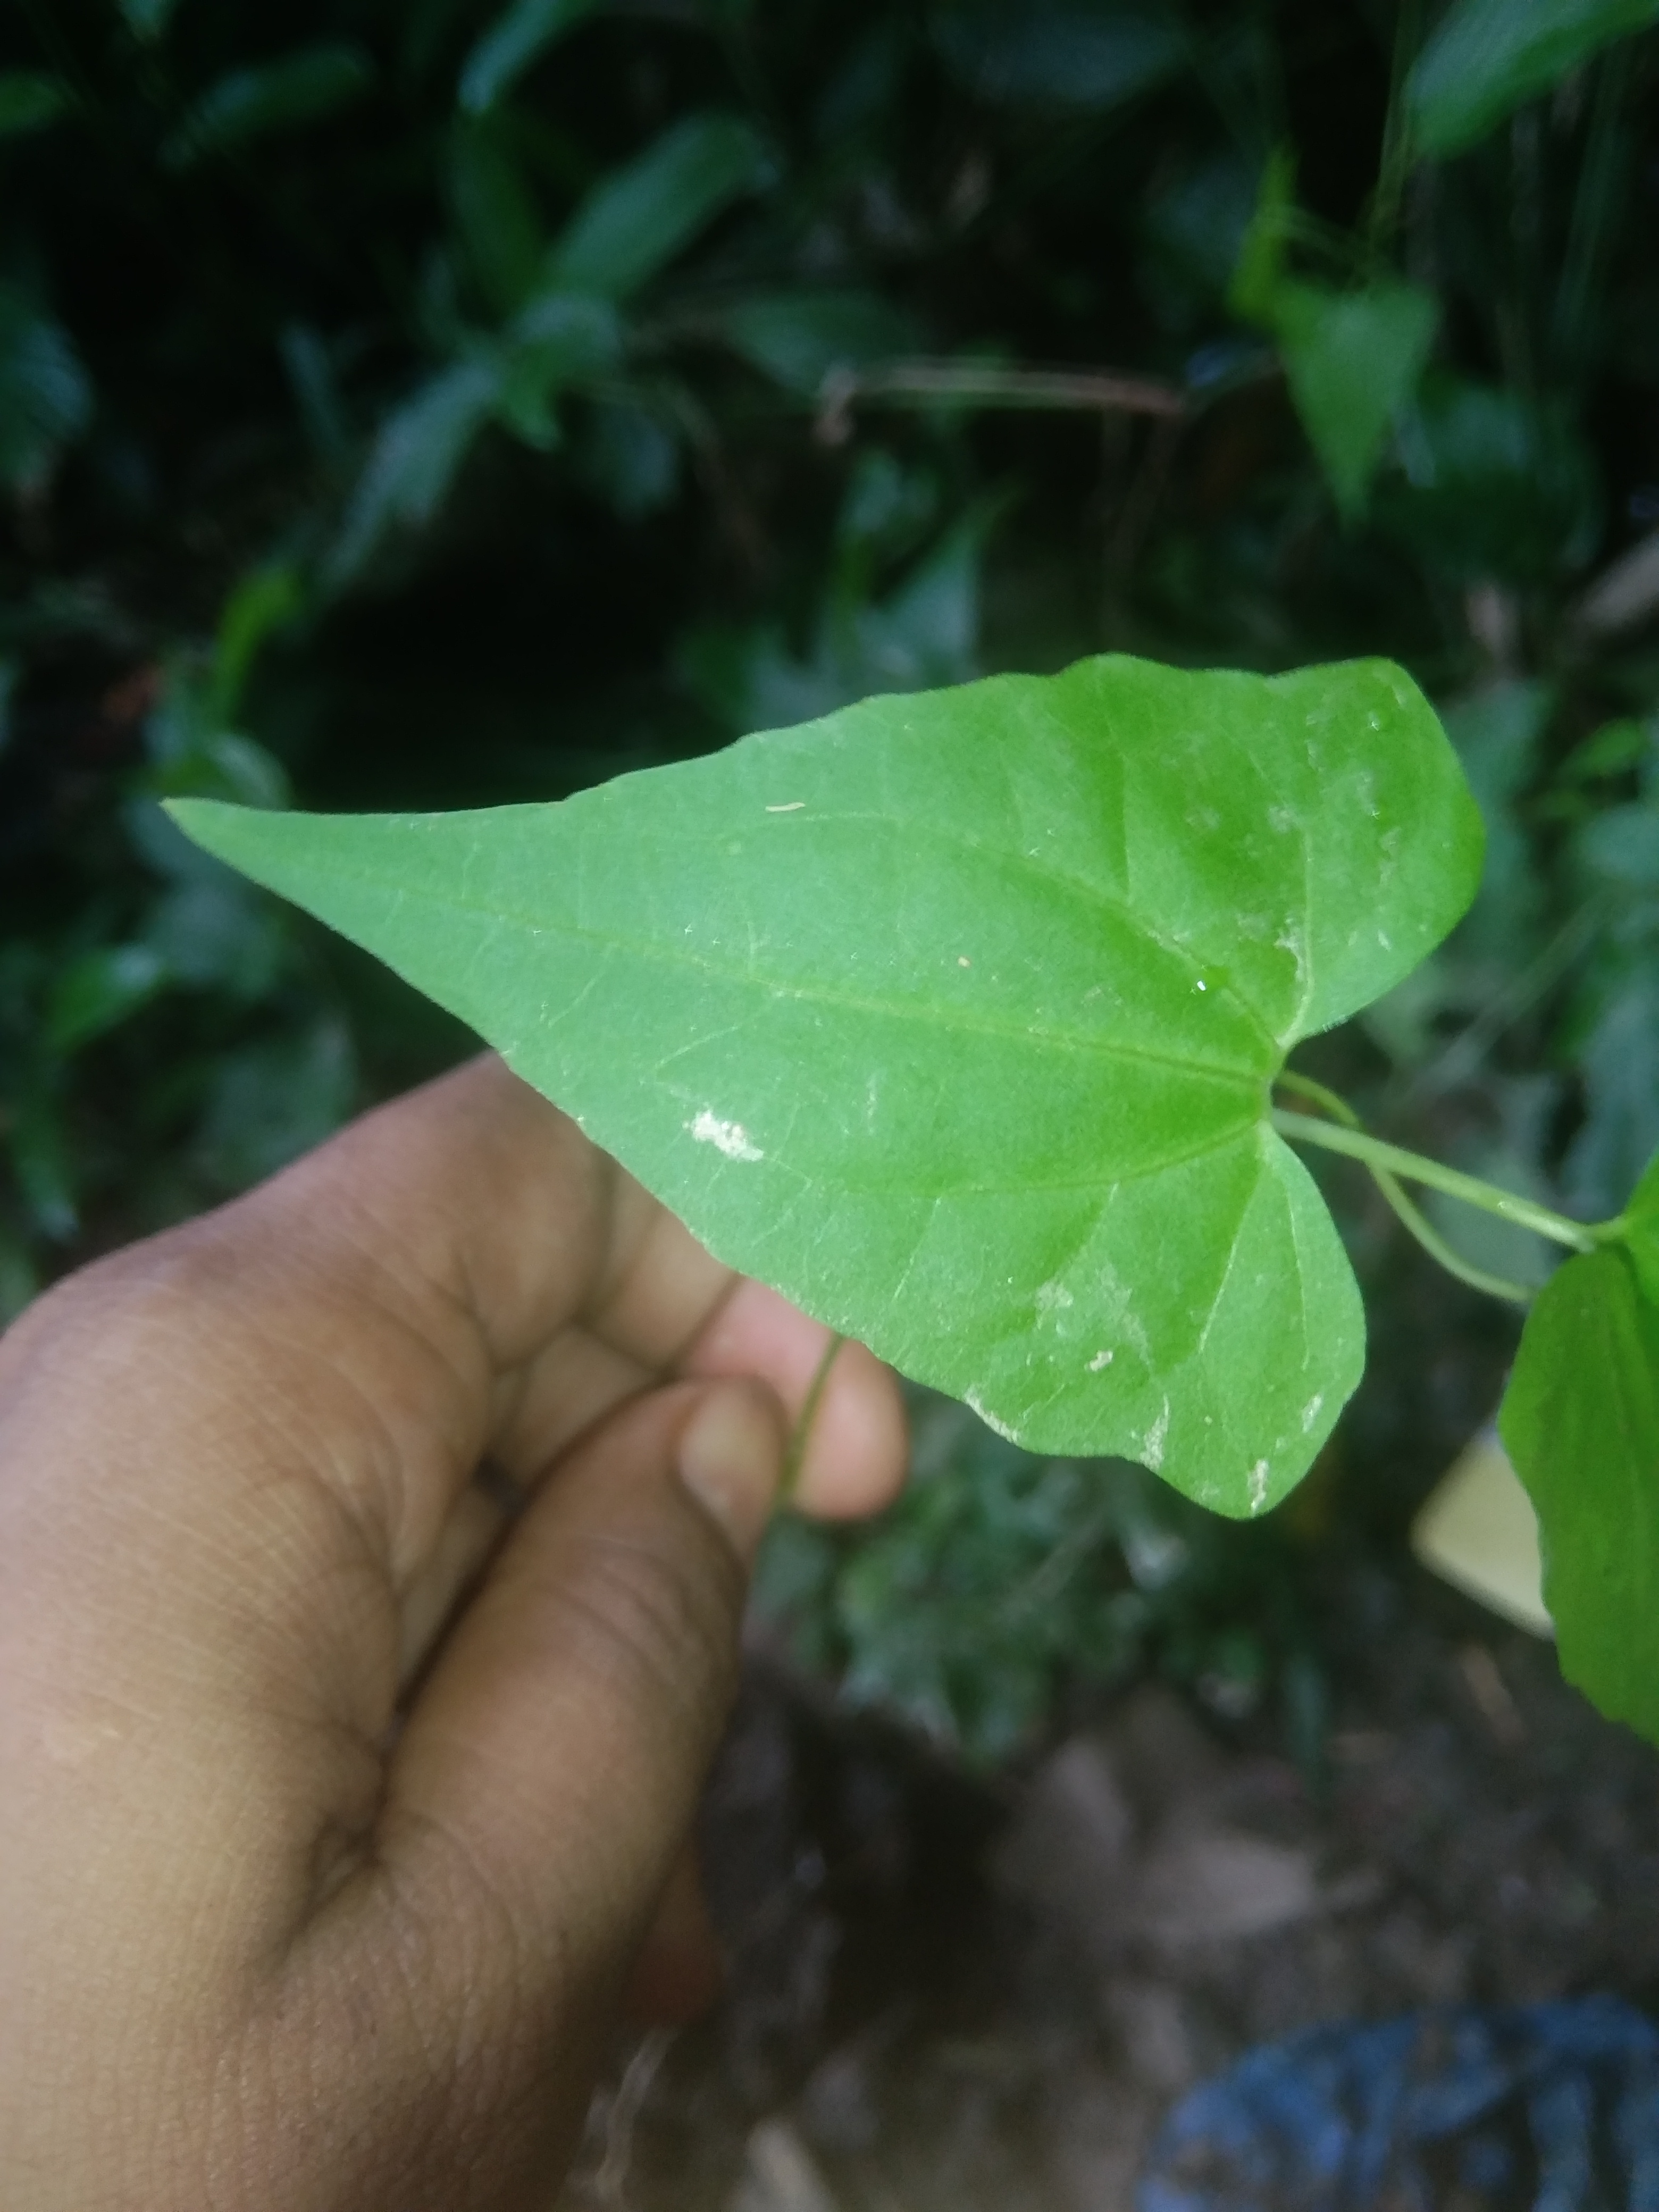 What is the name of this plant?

bitter vine
